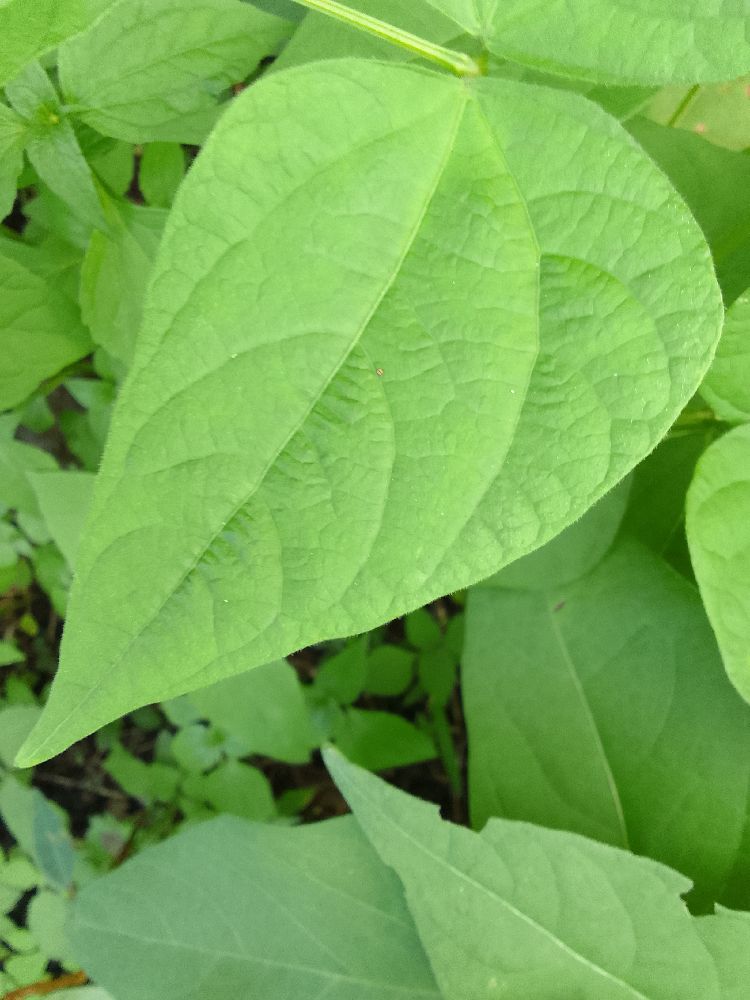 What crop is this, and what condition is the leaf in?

common bean, healthy
